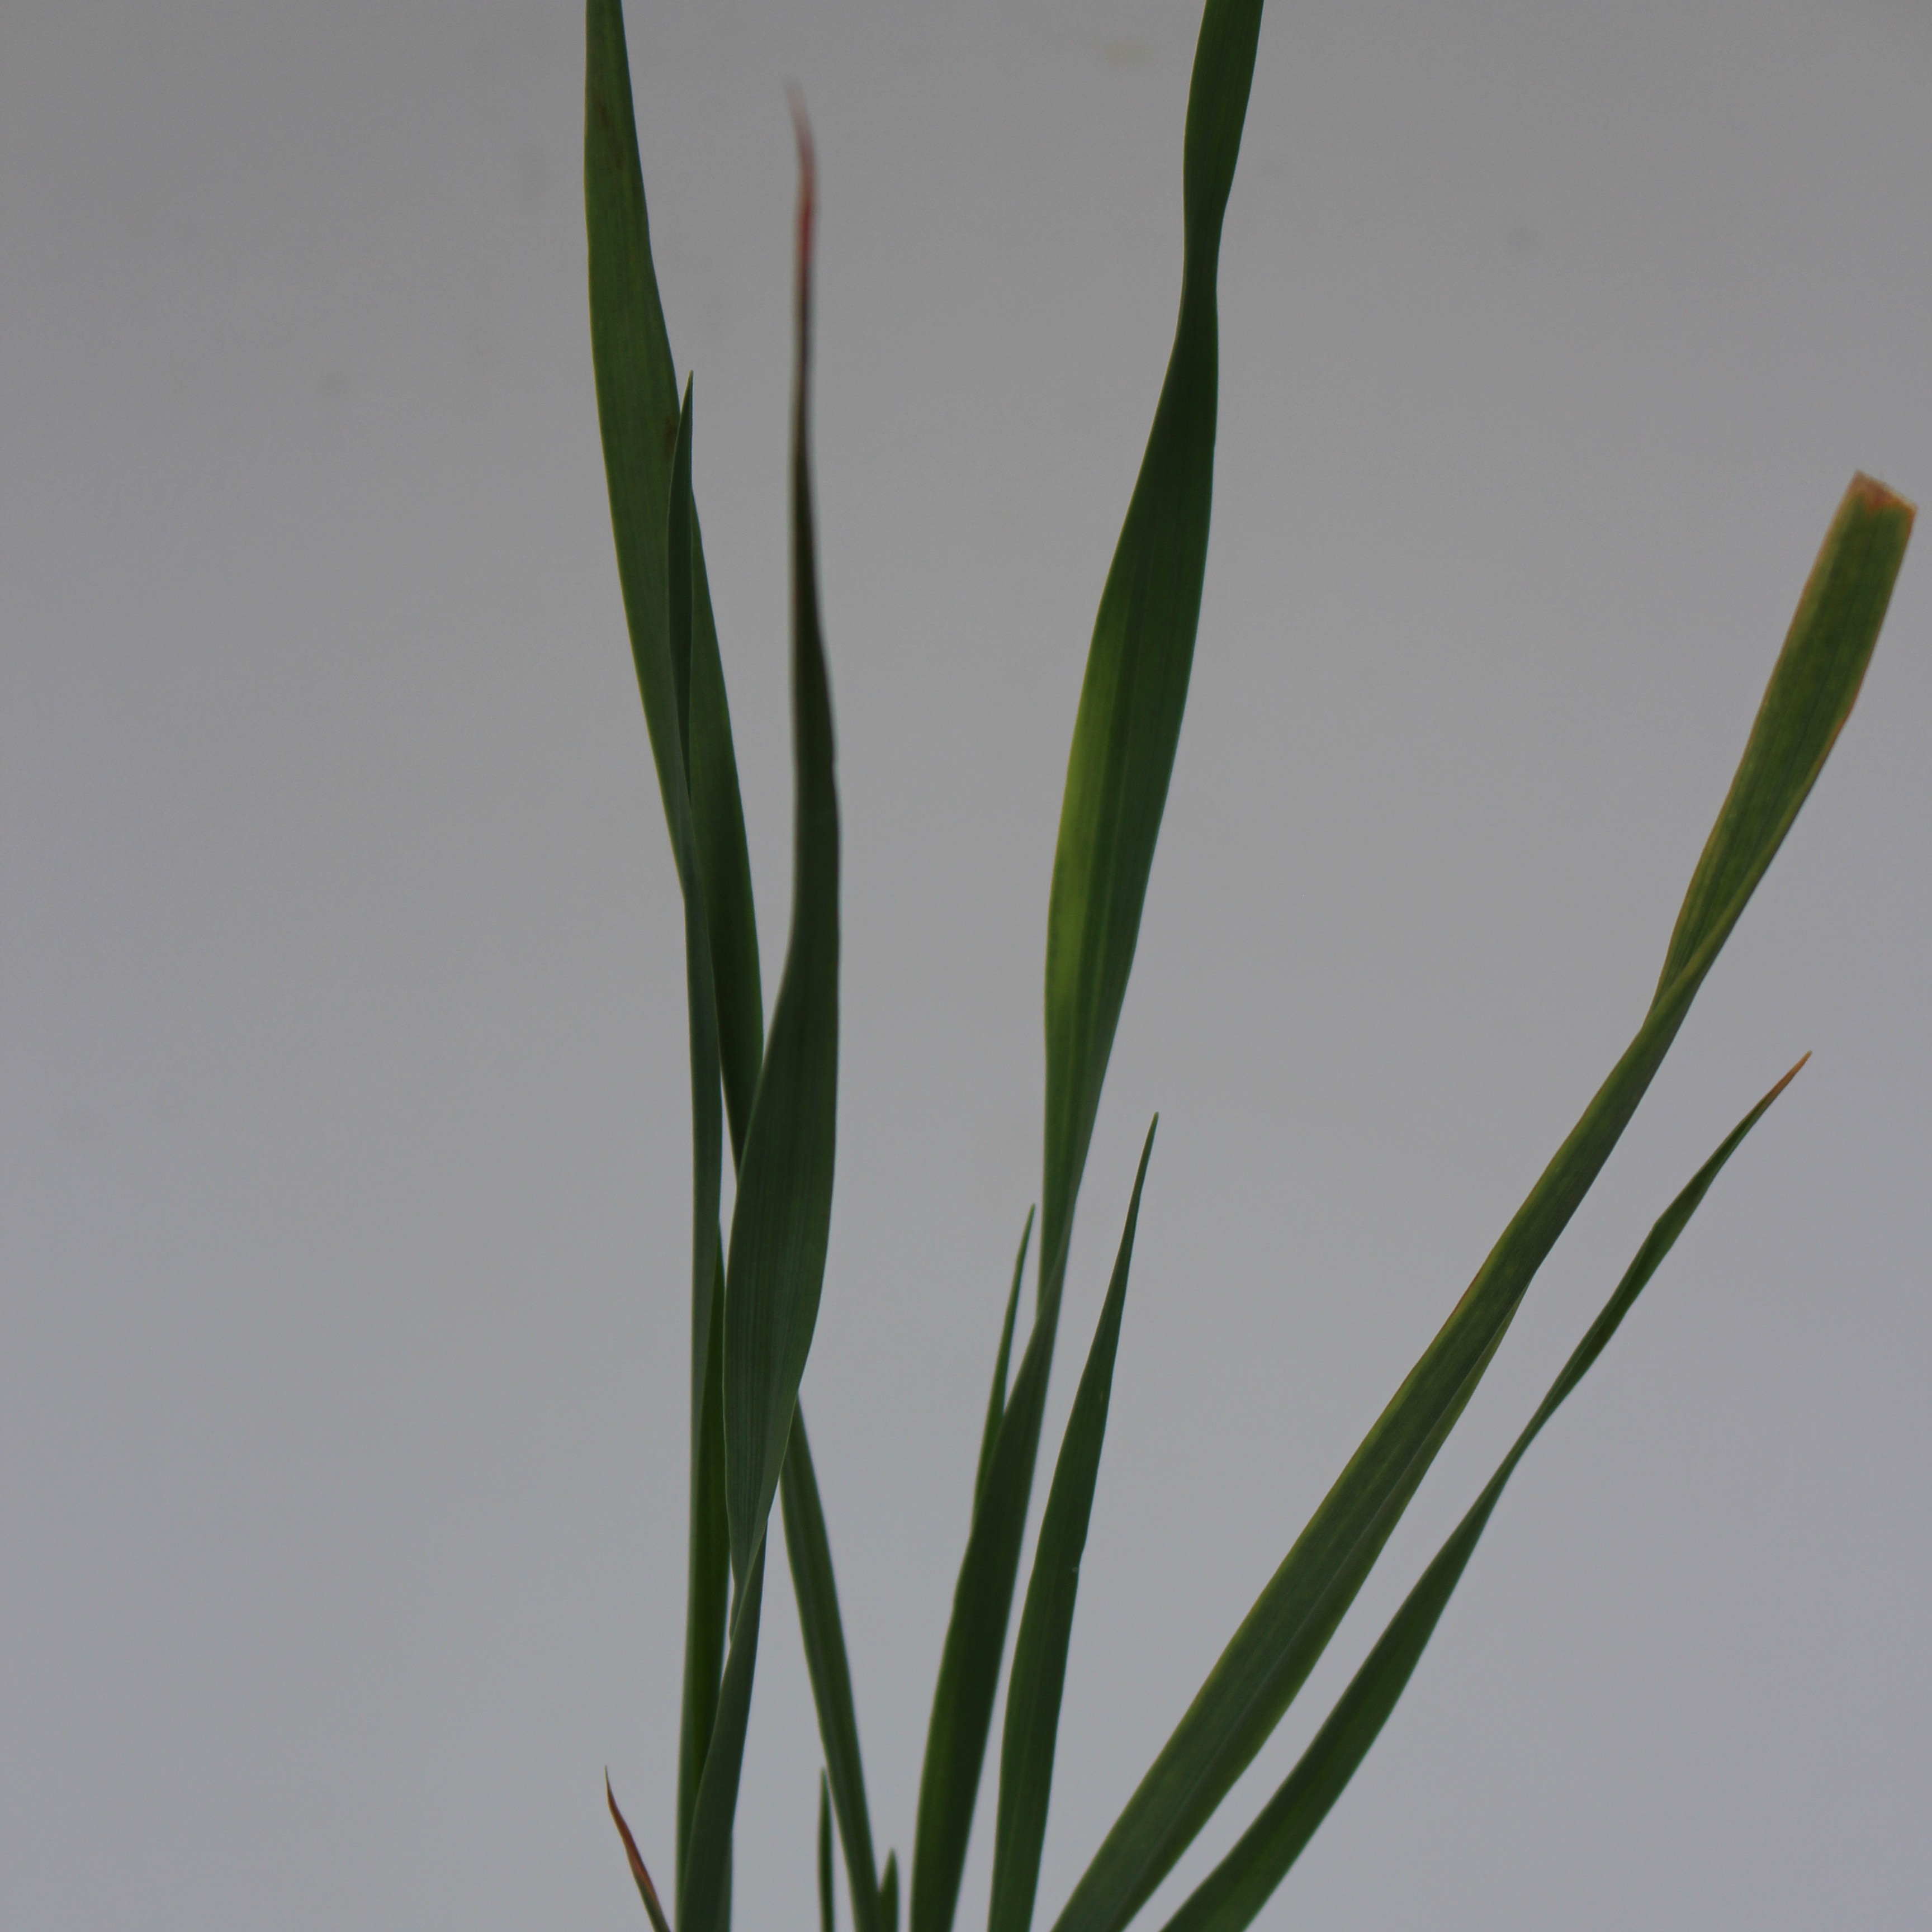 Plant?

Avena sterilis
